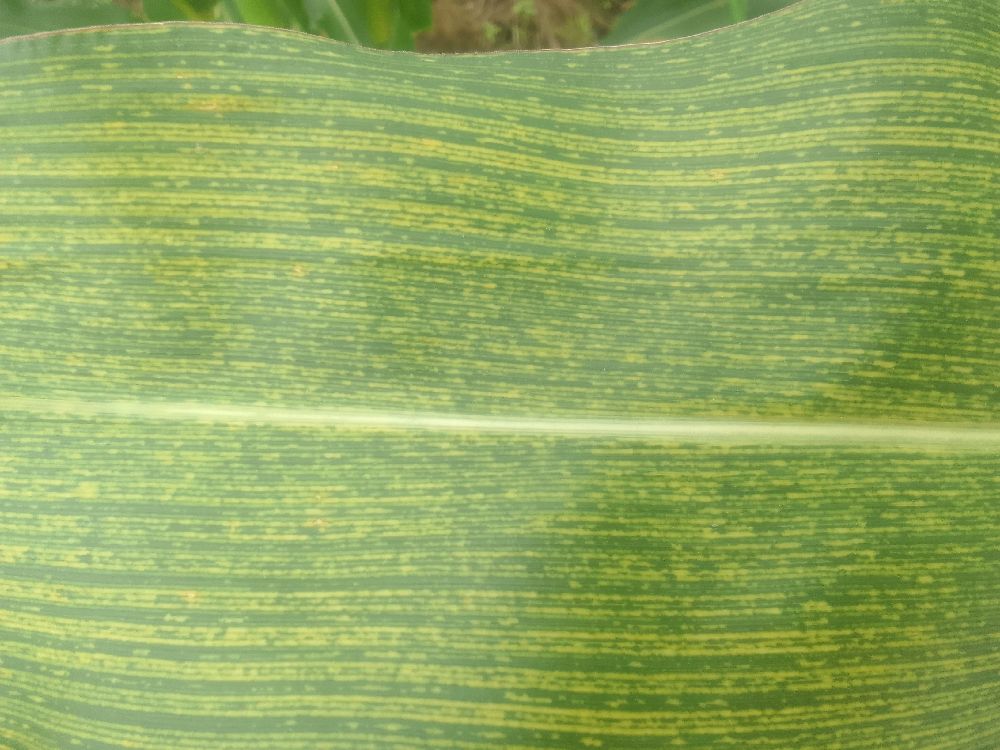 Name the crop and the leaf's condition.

maize, maize streak virus
